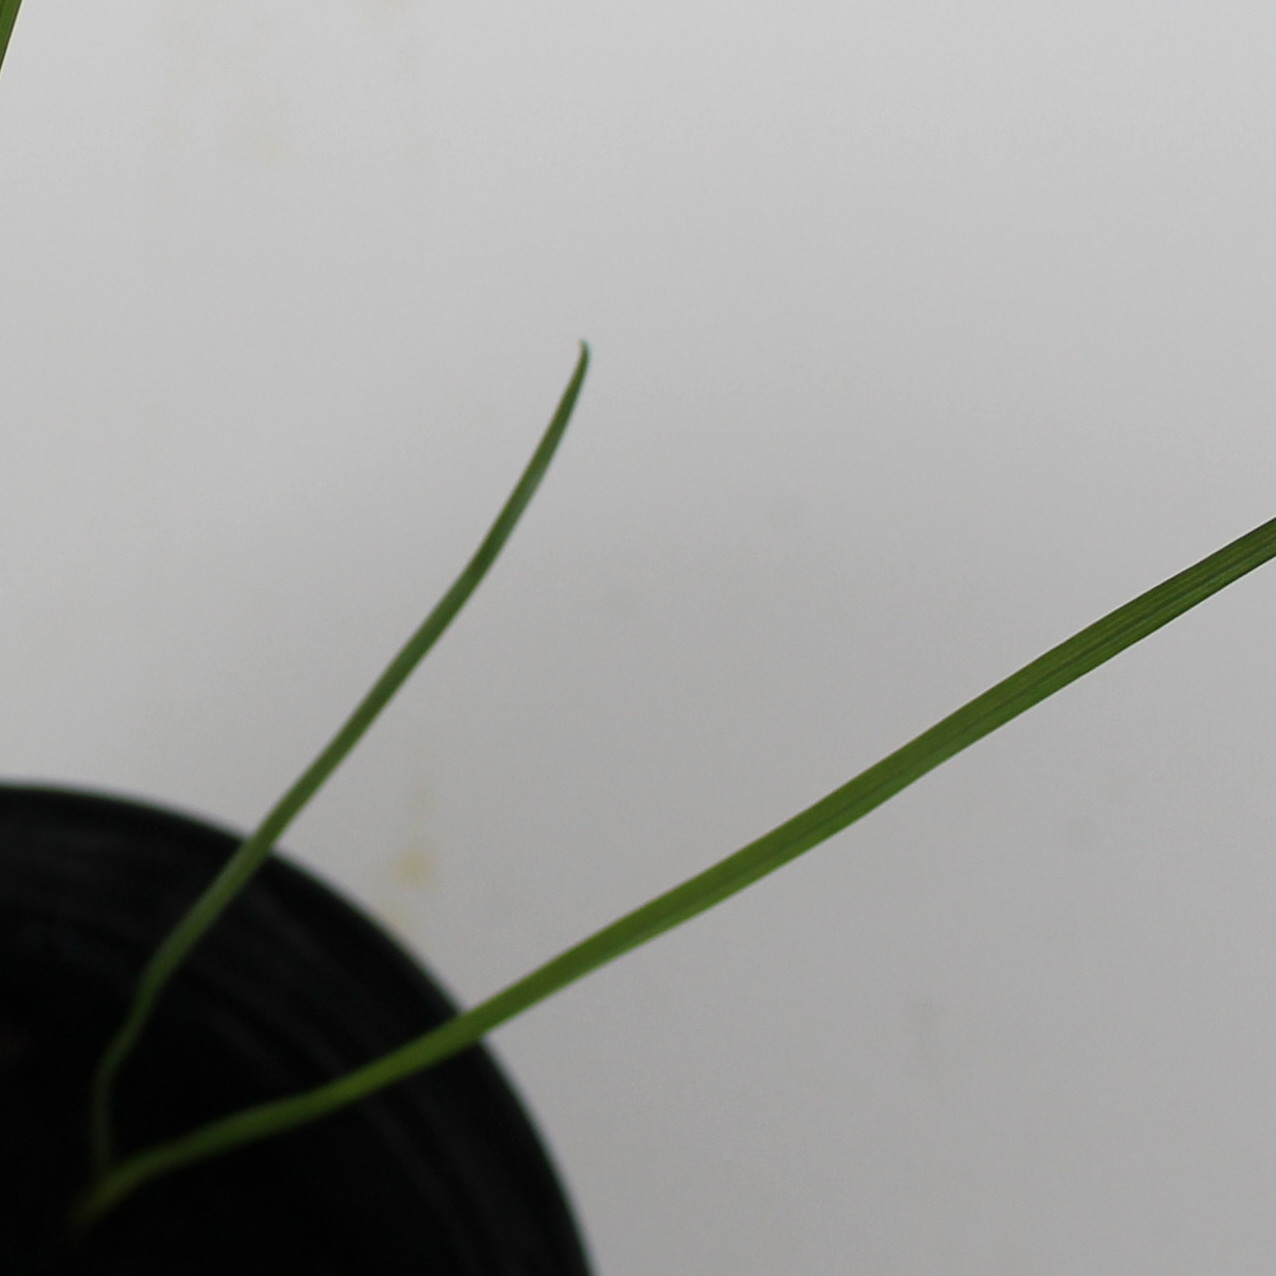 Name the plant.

Lolium multiflorum
